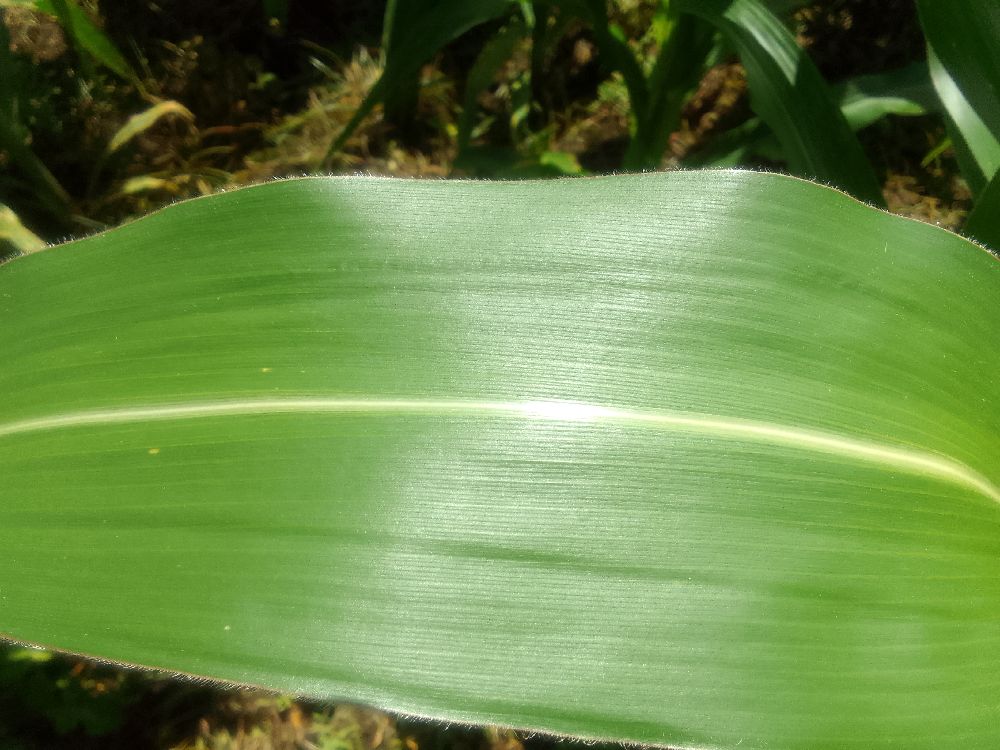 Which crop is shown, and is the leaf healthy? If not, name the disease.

maize, healthy
